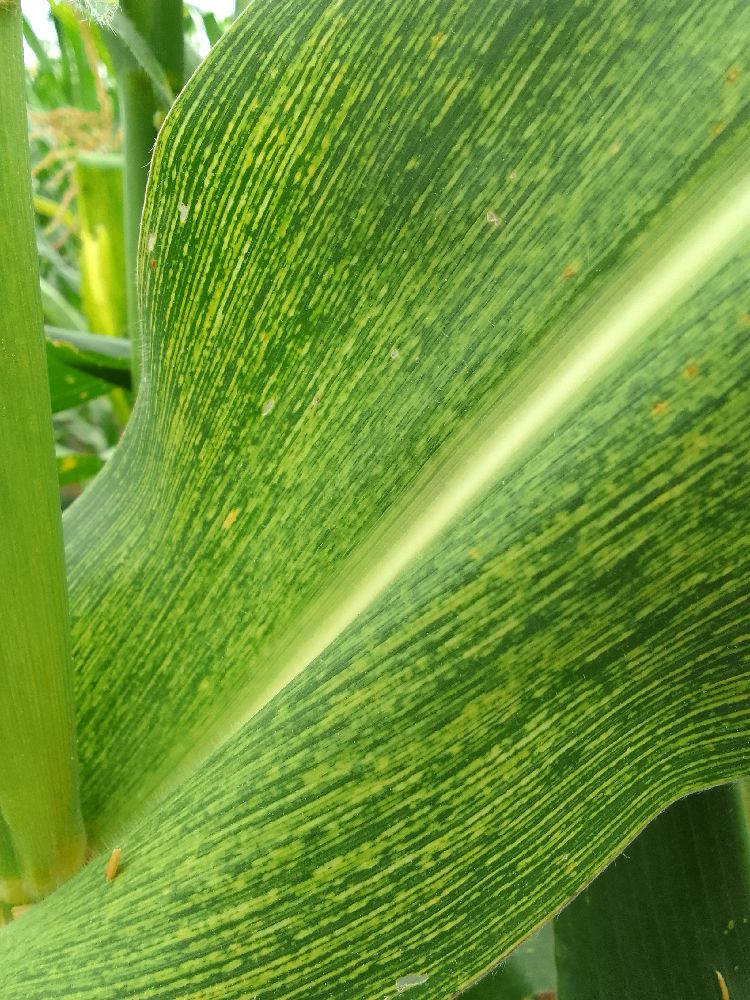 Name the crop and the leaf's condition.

maize, maize streak virus
